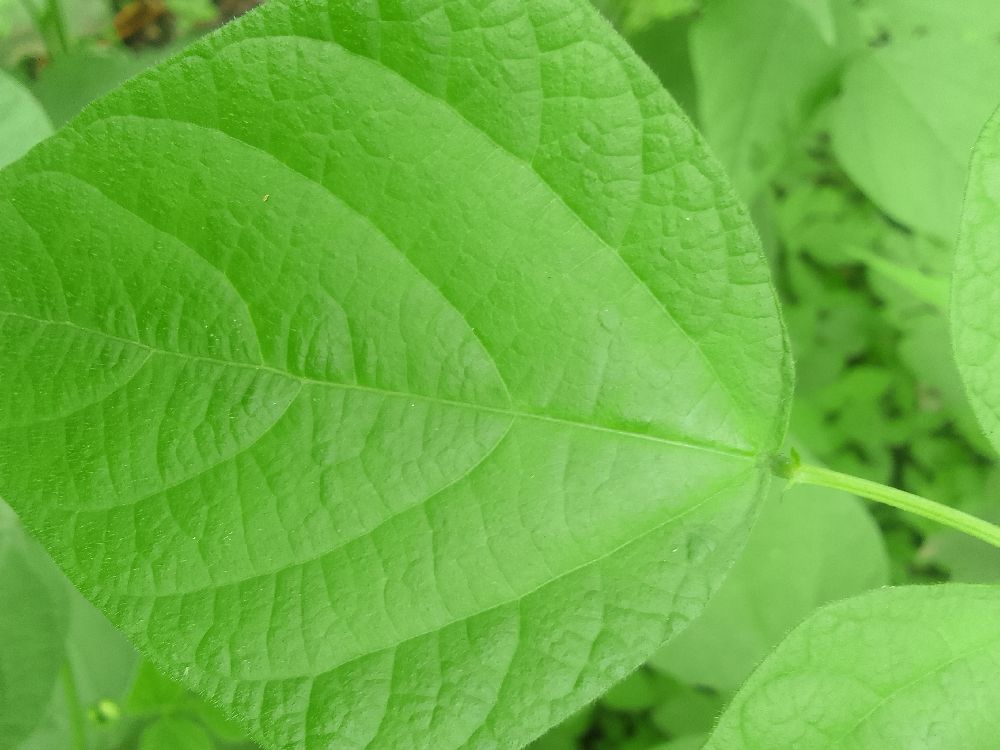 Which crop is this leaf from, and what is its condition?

common bean, healthy
